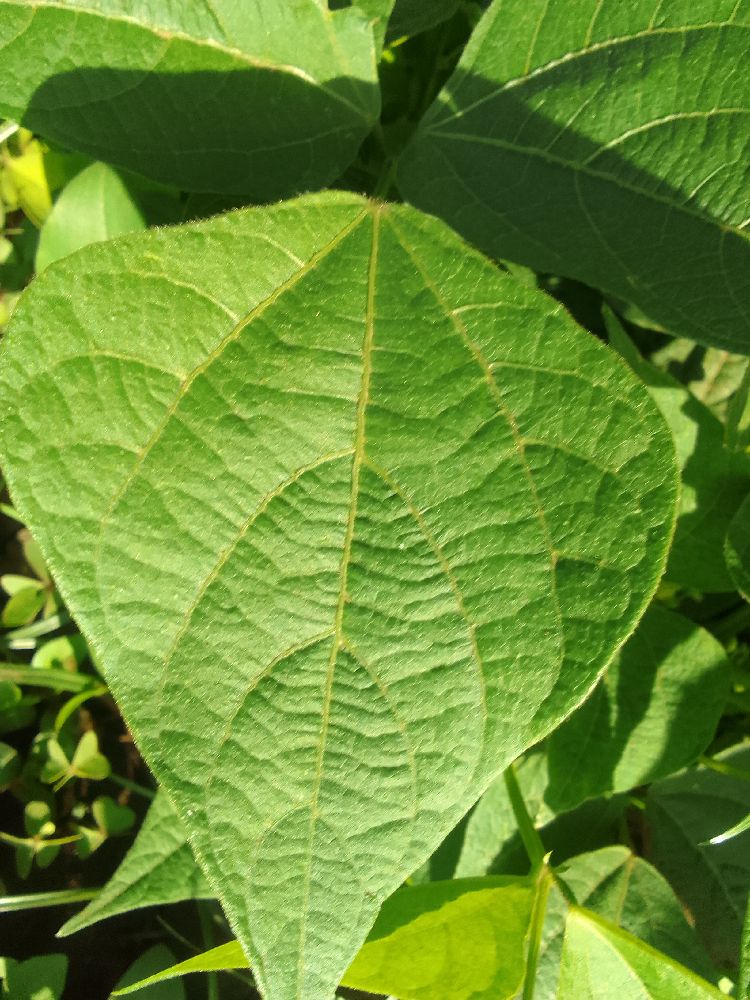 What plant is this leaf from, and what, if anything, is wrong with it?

common bean, healthy
